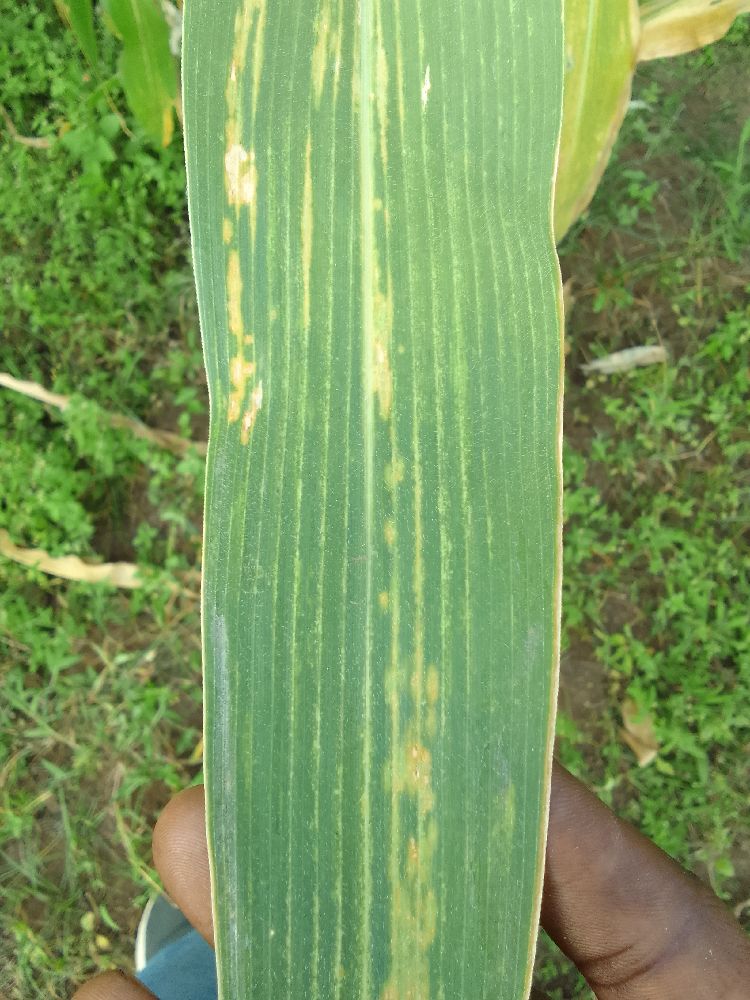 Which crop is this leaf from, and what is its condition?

maize, maize lethal necrosis
